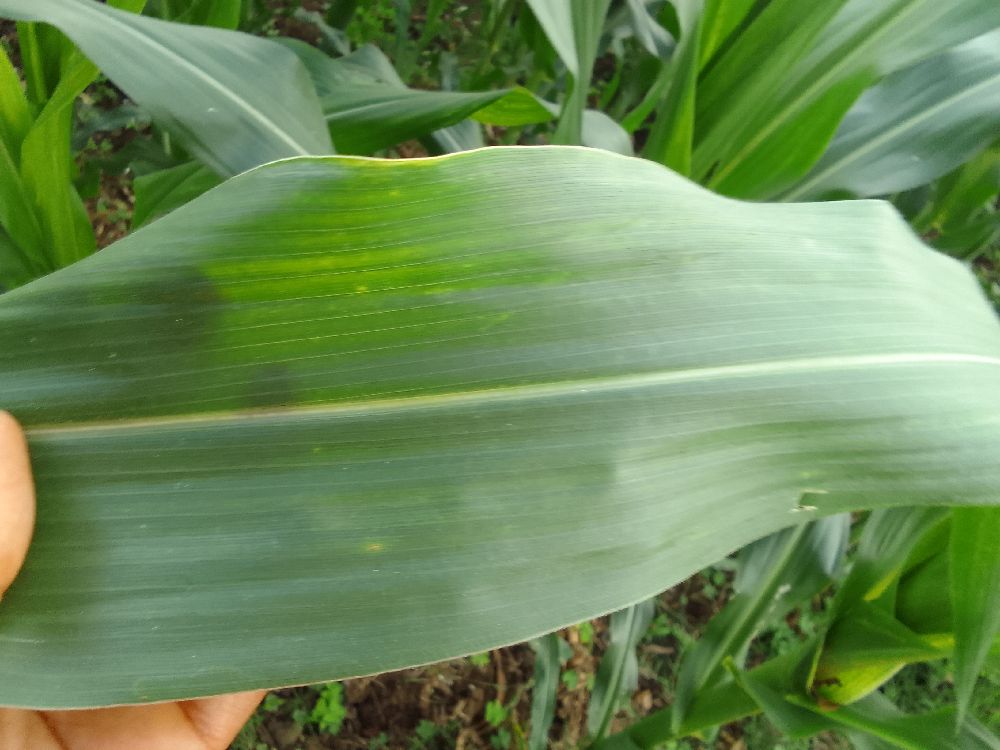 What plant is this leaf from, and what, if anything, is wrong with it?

maize, healthy
